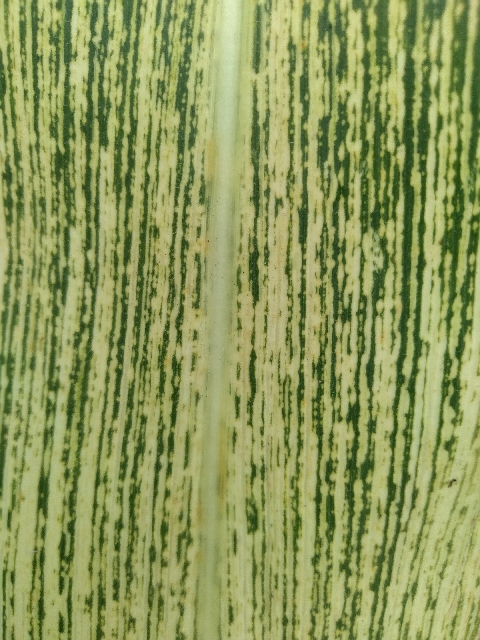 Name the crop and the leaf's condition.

maize, maize streak virus
